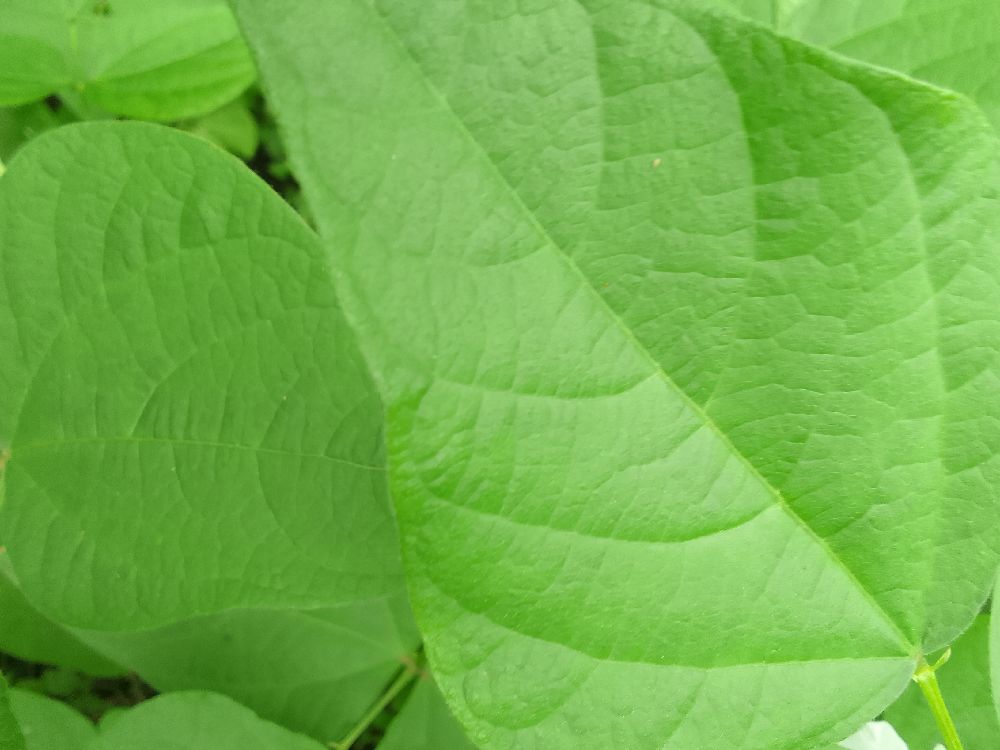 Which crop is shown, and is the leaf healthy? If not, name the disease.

common bean, healthy
